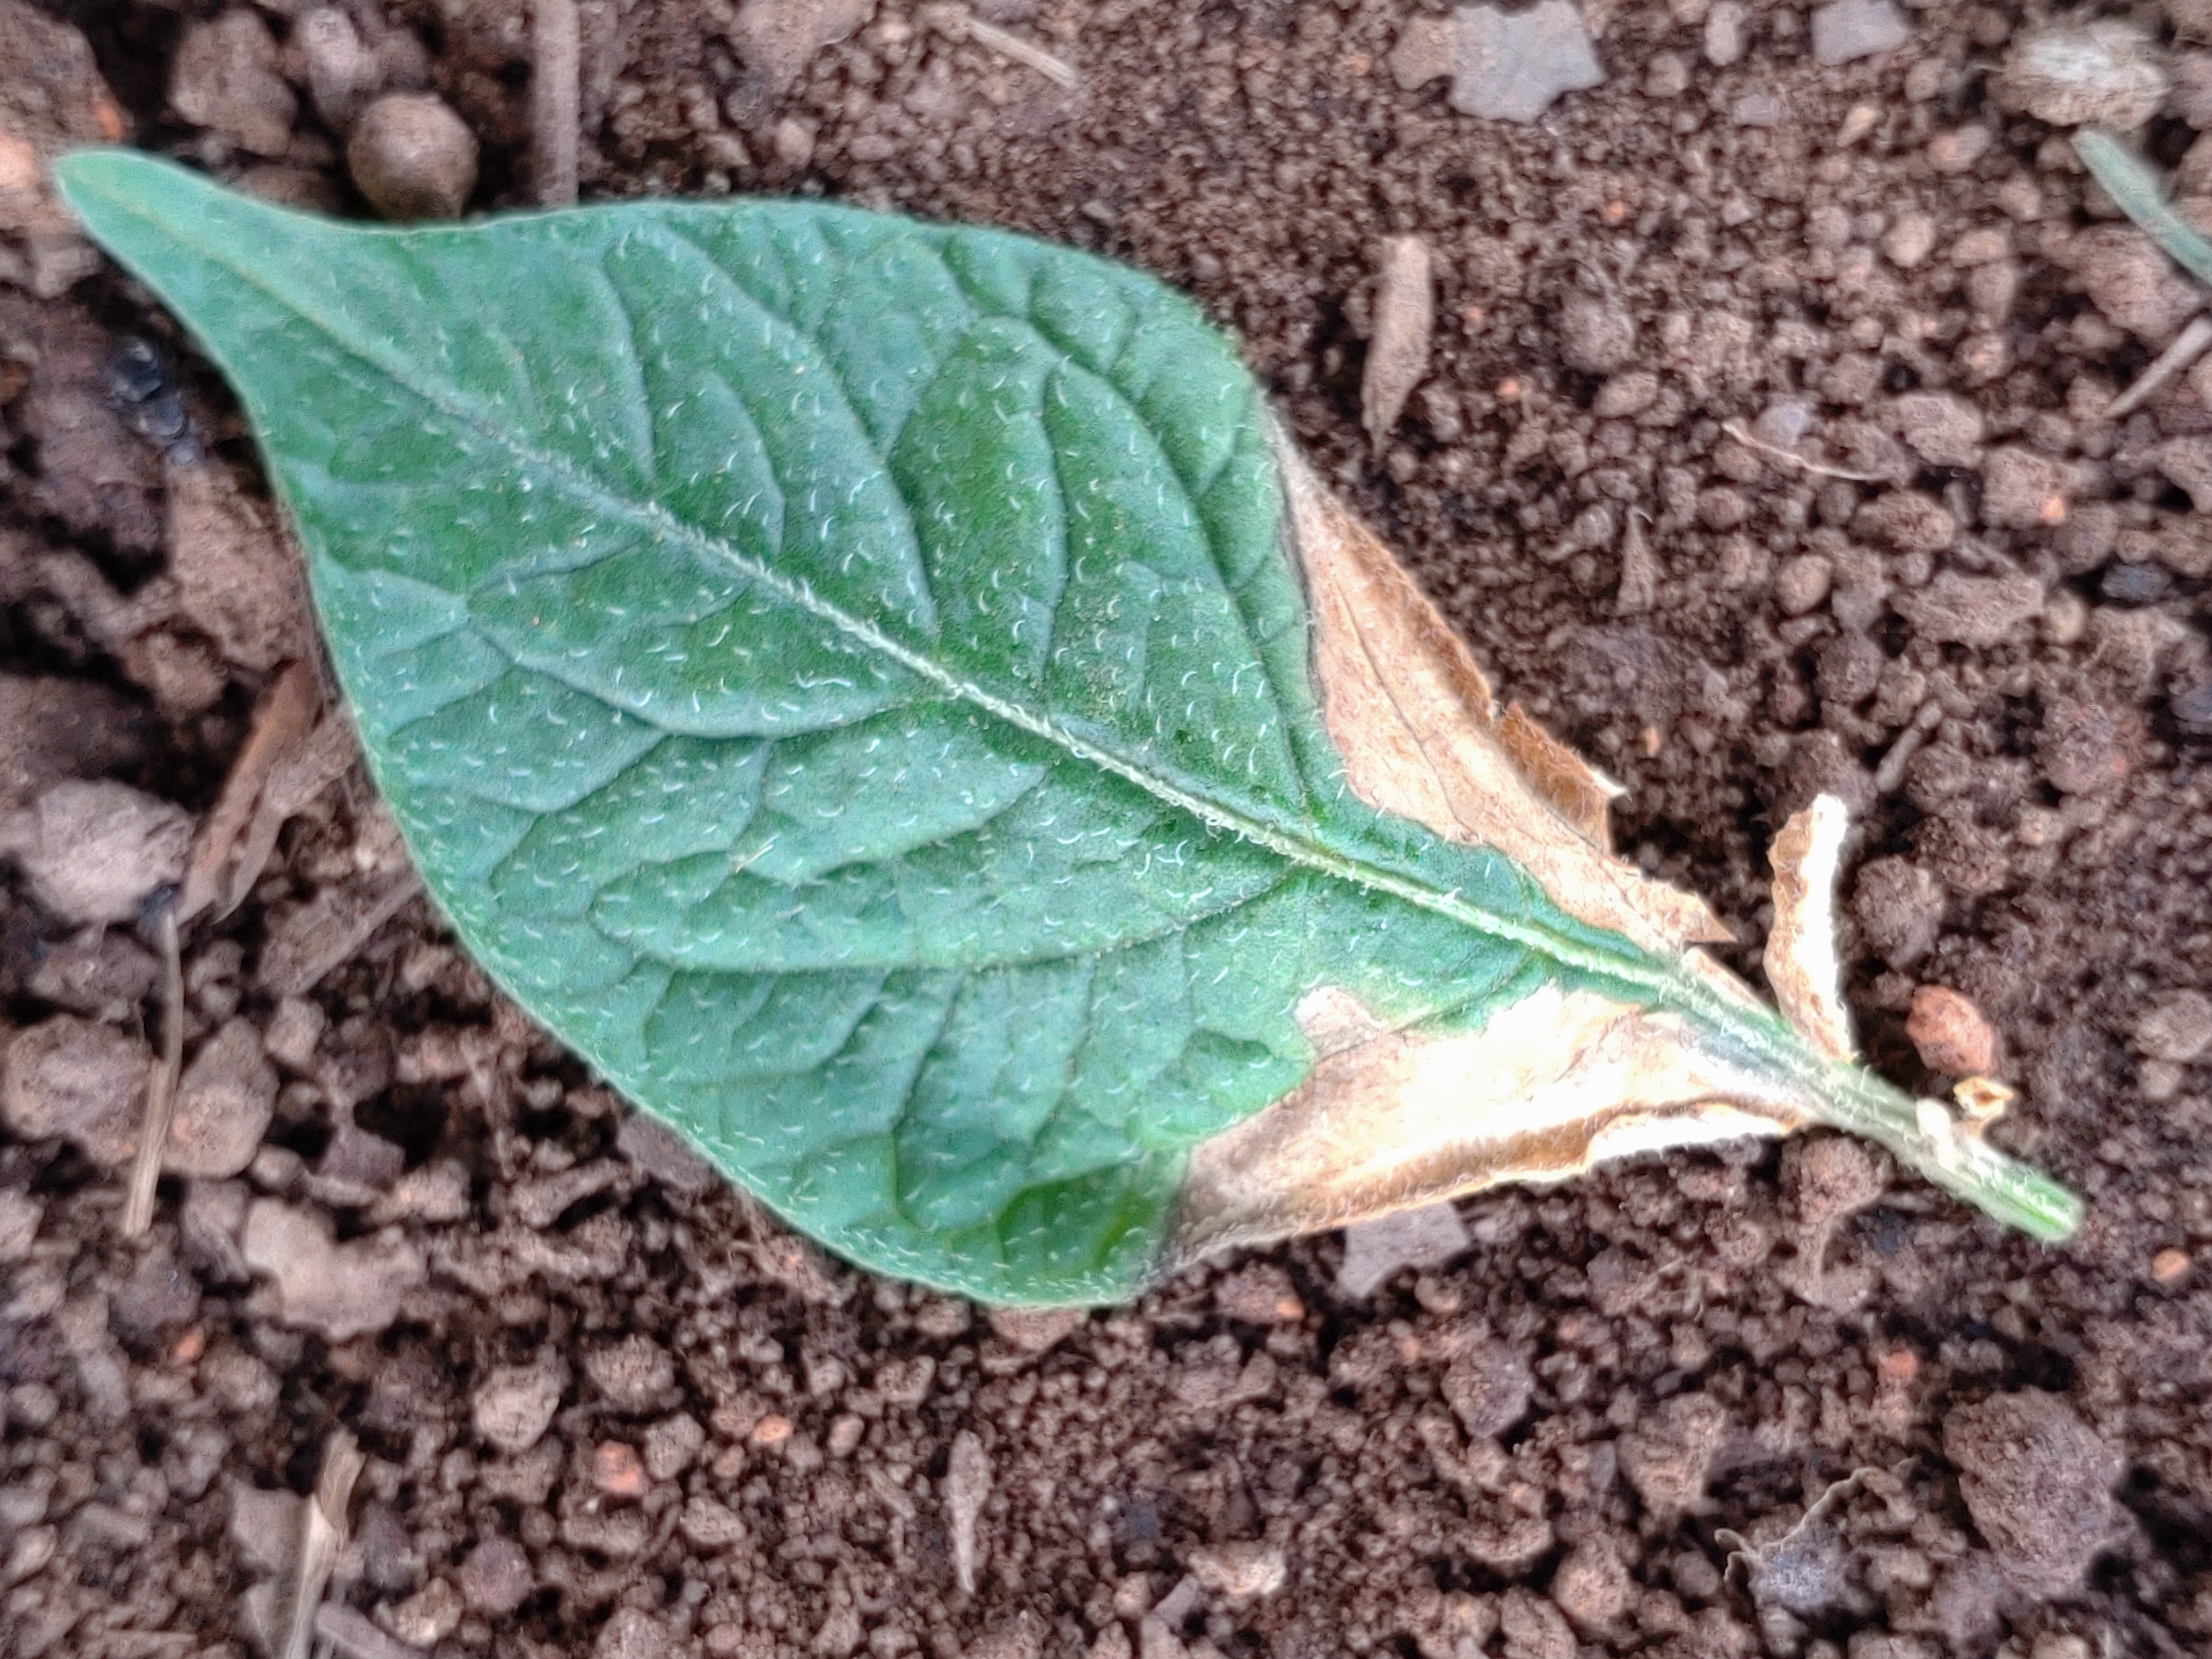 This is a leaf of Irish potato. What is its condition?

early blight
